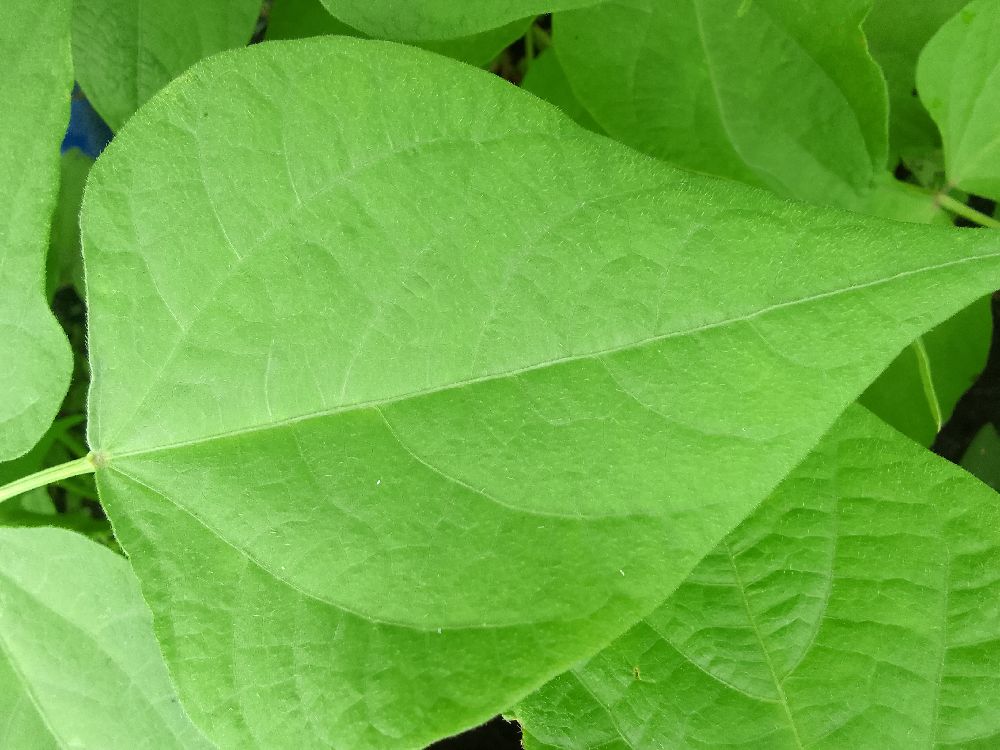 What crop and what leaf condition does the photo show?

common bean, healthy
